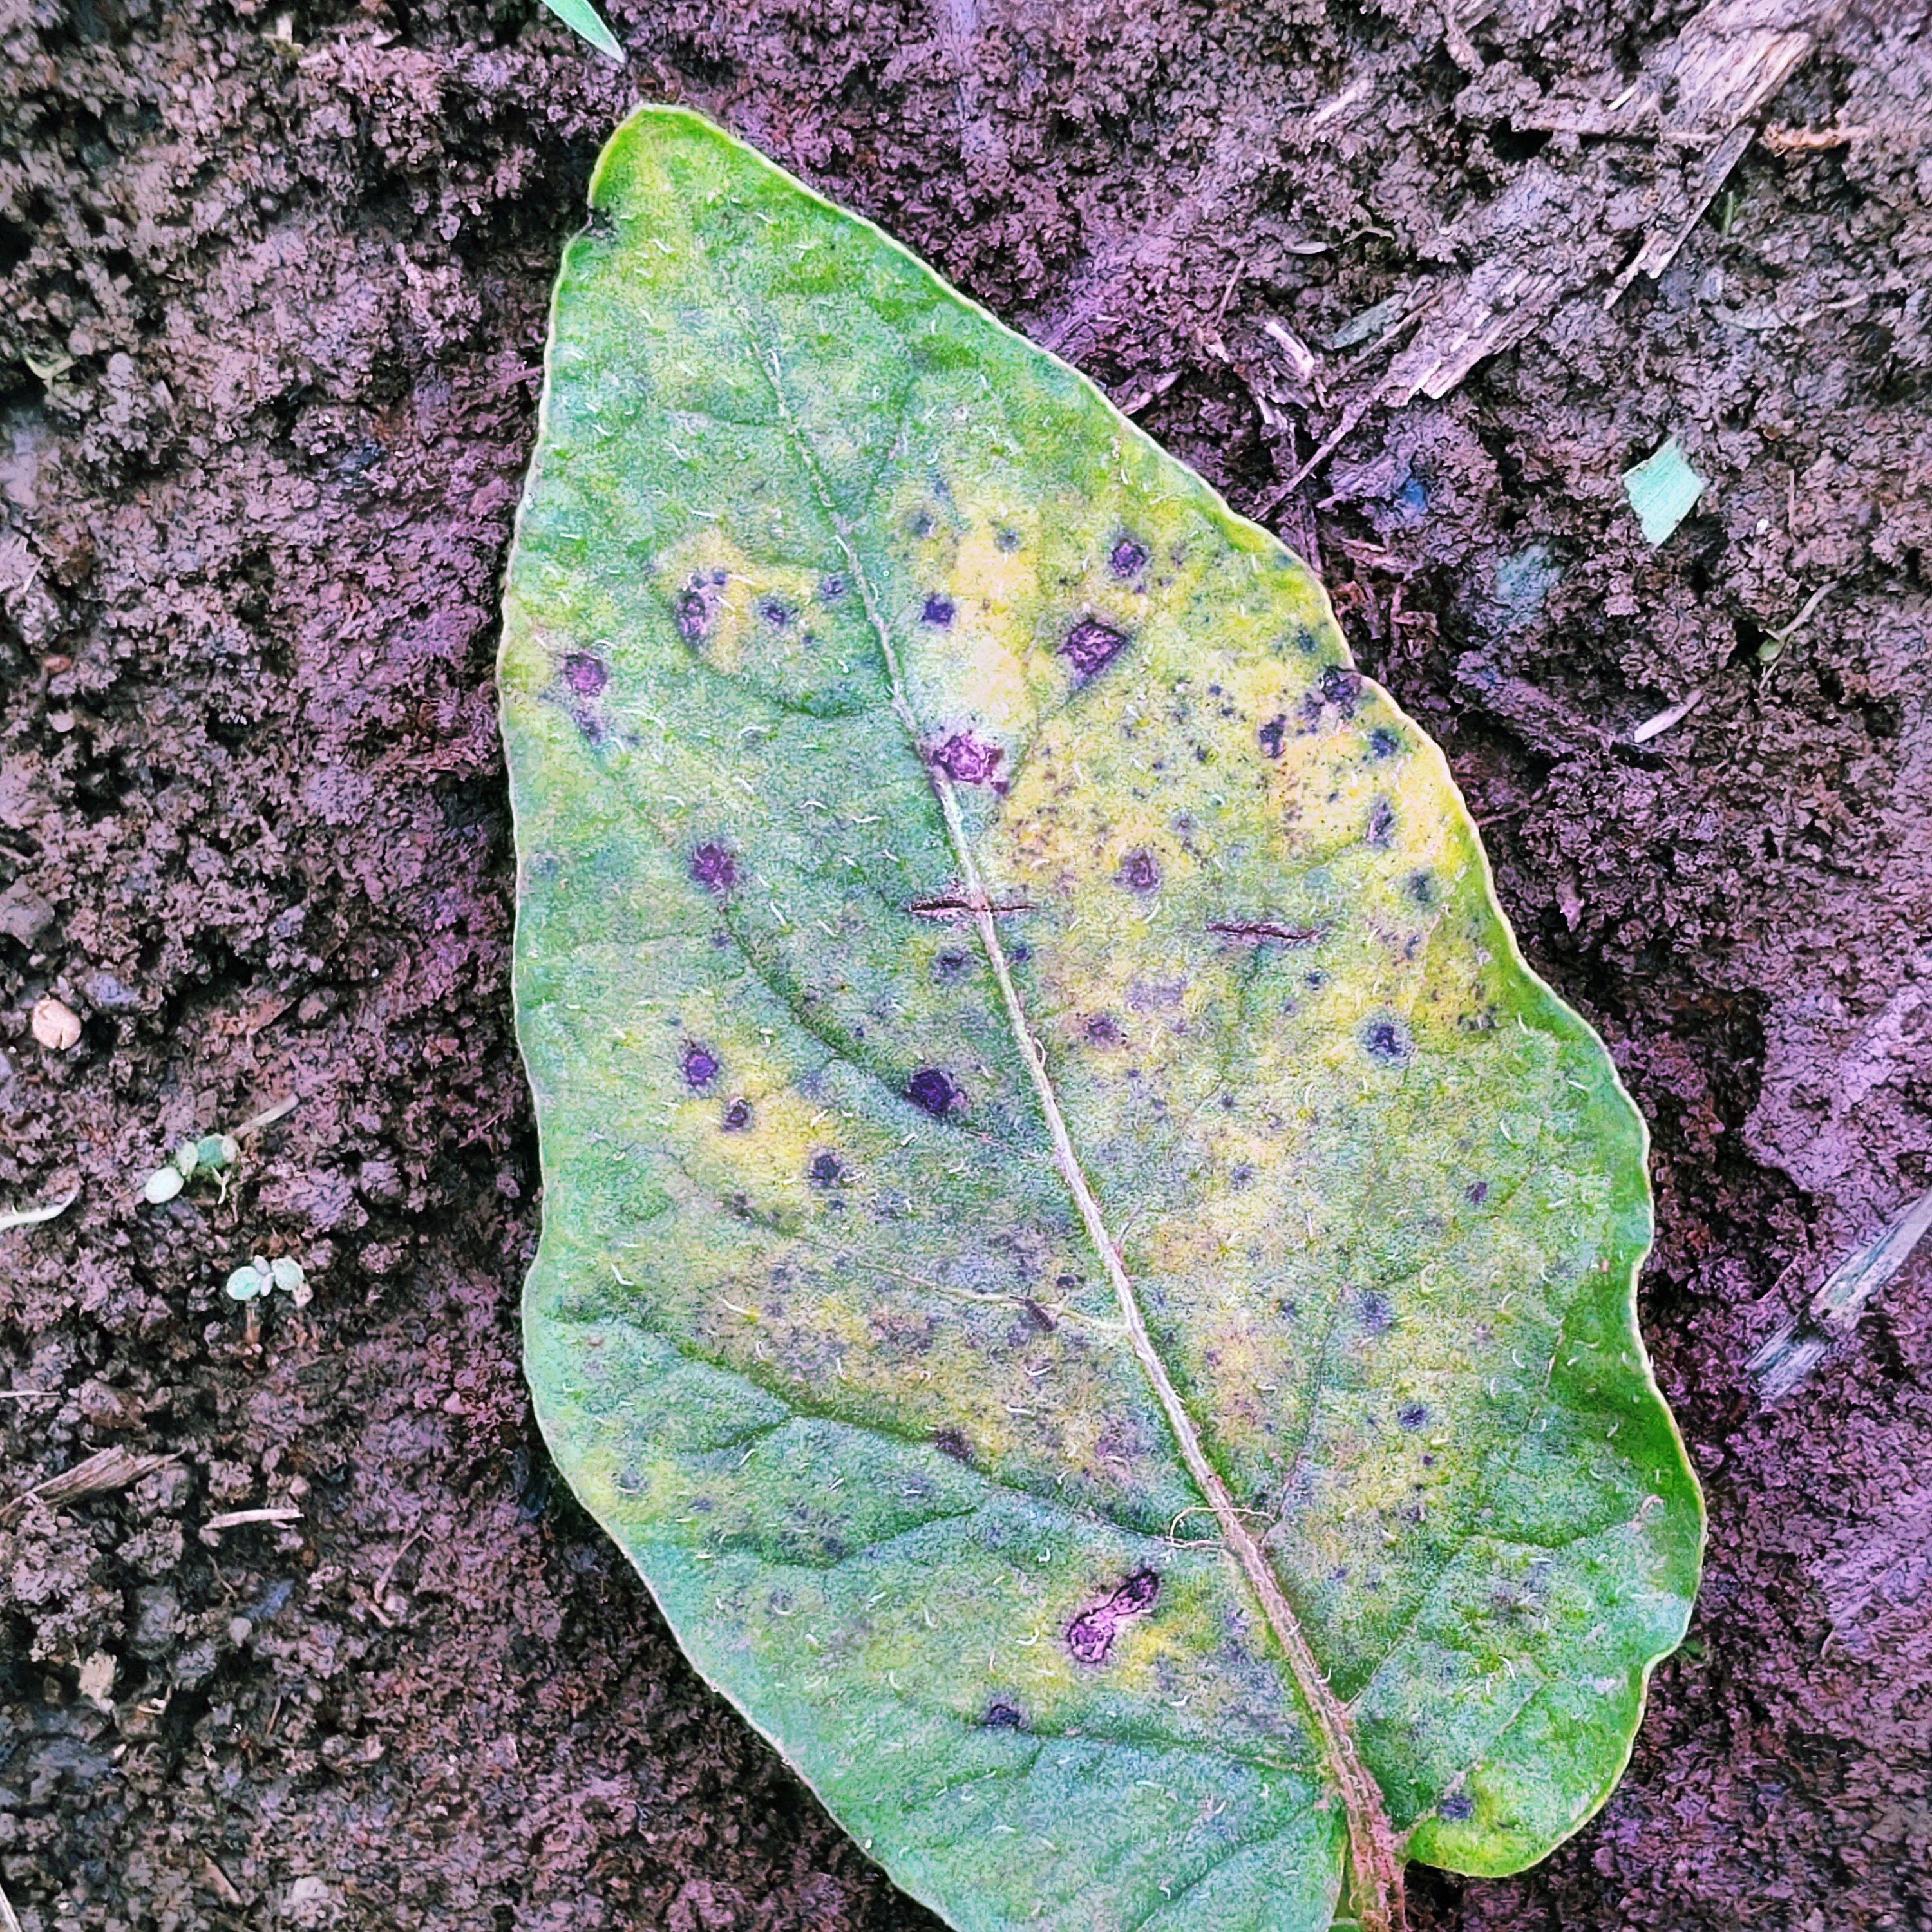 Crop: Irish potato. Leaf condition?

late blight
